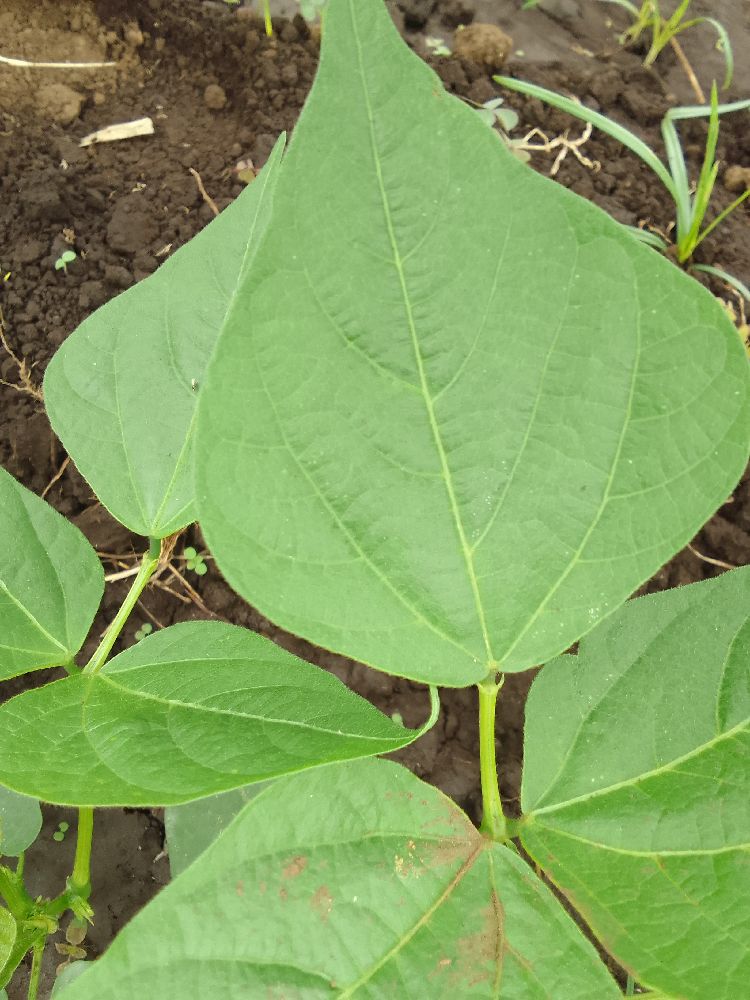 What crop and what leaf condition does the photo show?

common bean, healthy
